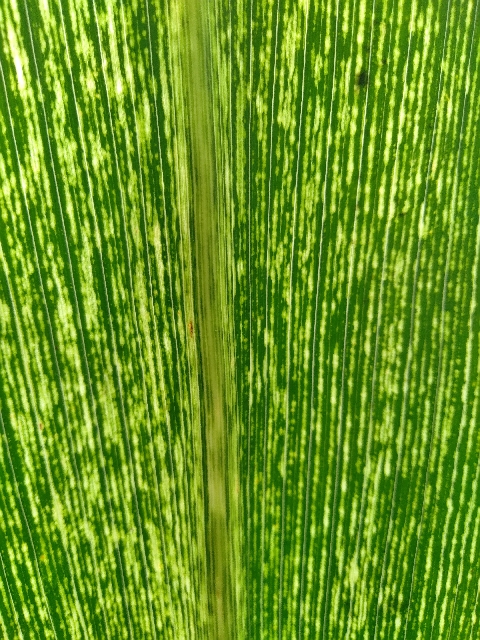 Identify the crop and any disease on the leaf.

maize, maize streak virus
